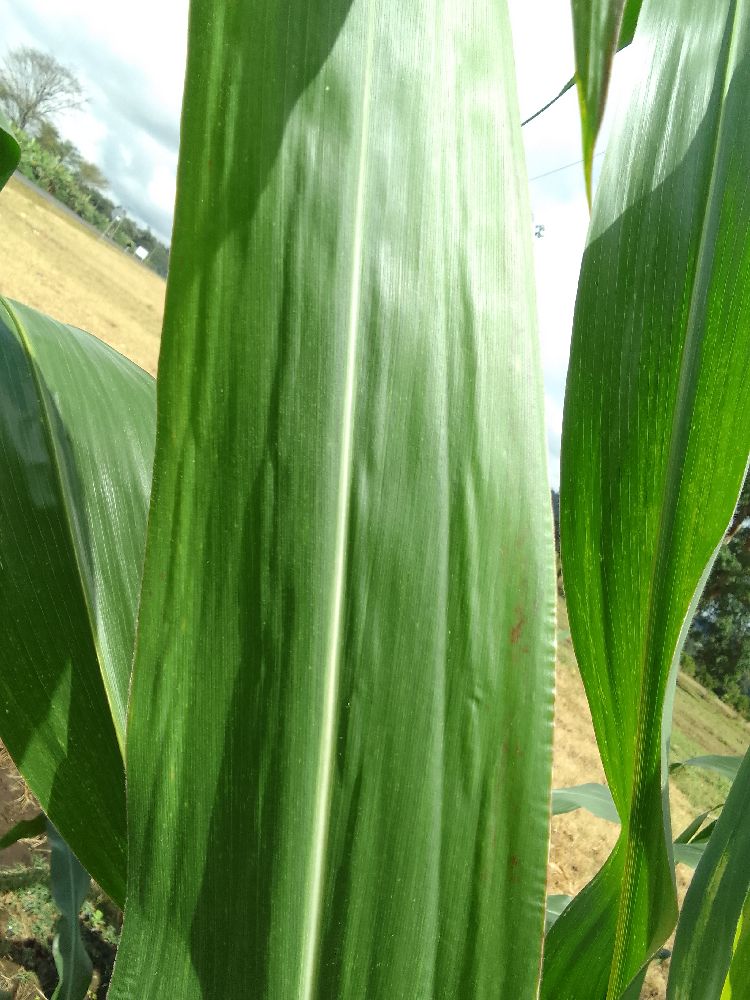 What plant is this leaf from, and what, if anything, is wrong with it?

maize, healthy
